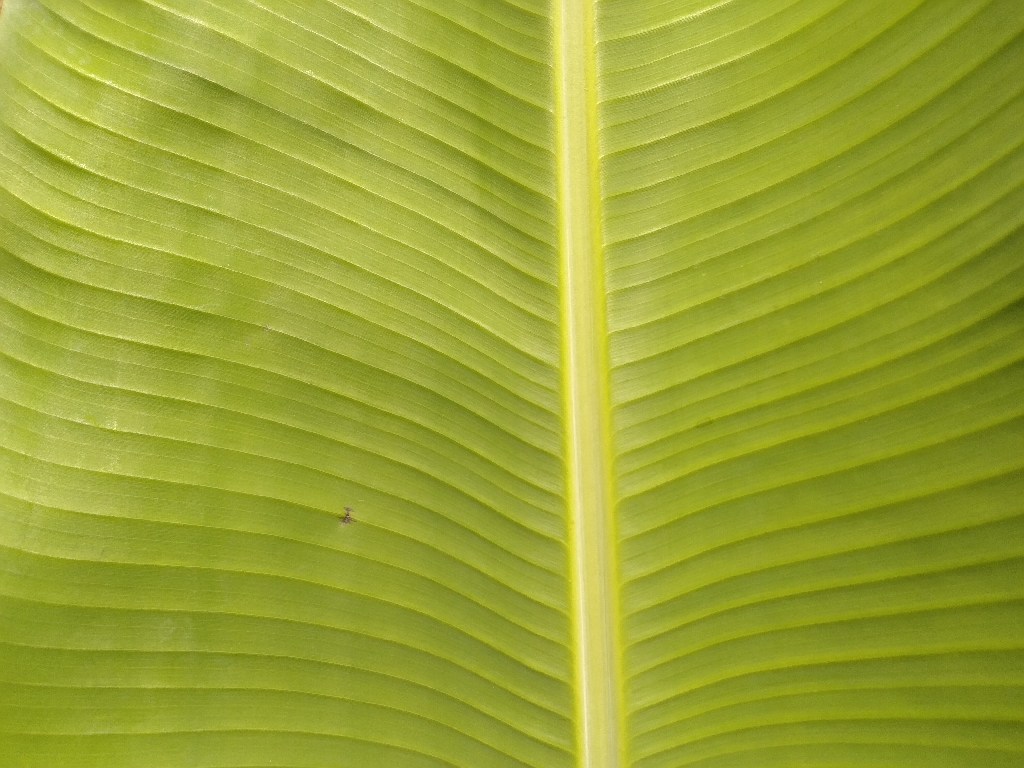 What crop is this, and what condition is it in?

banana, healthy
